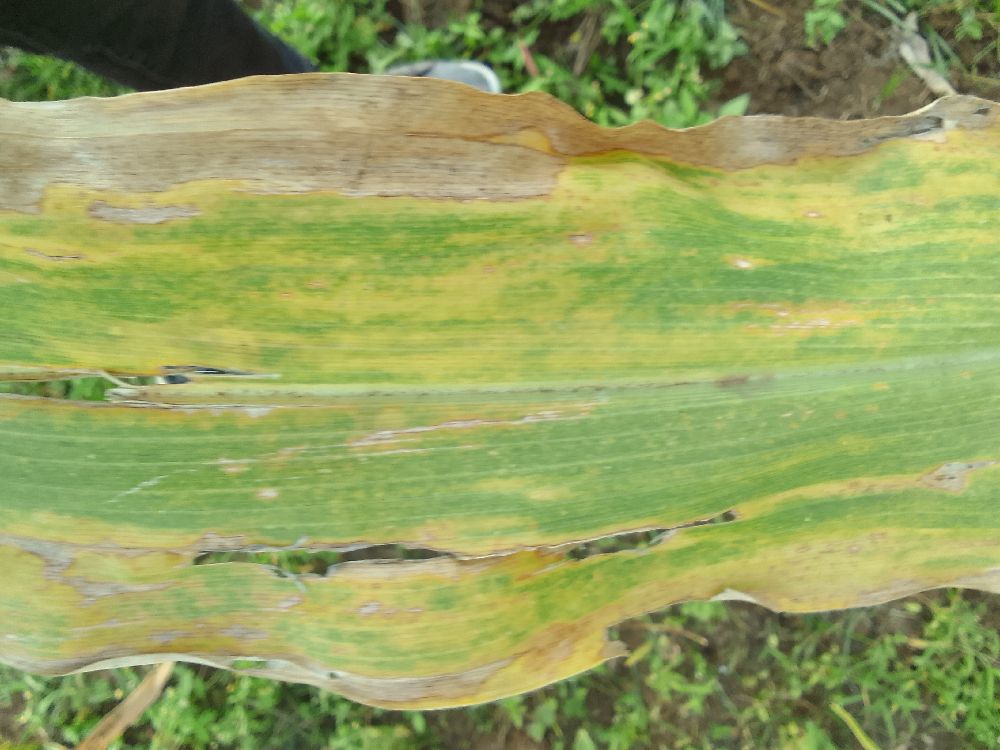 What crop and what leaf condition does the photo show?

maize, maize lethal necrosis
